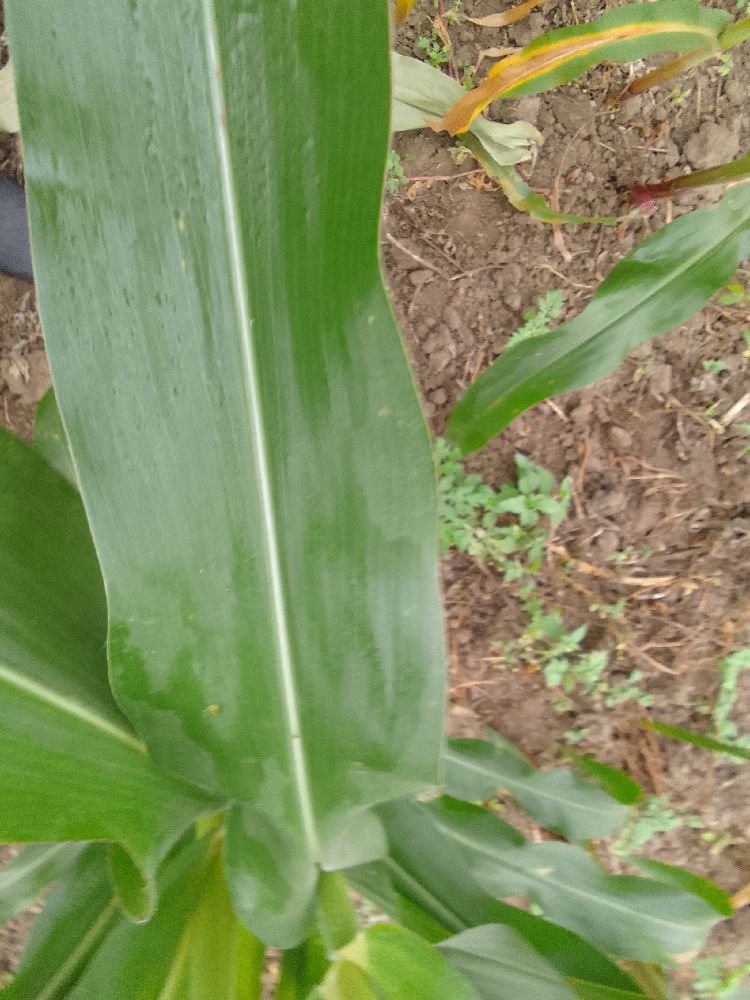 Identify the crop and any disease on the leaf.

maize, healthy
